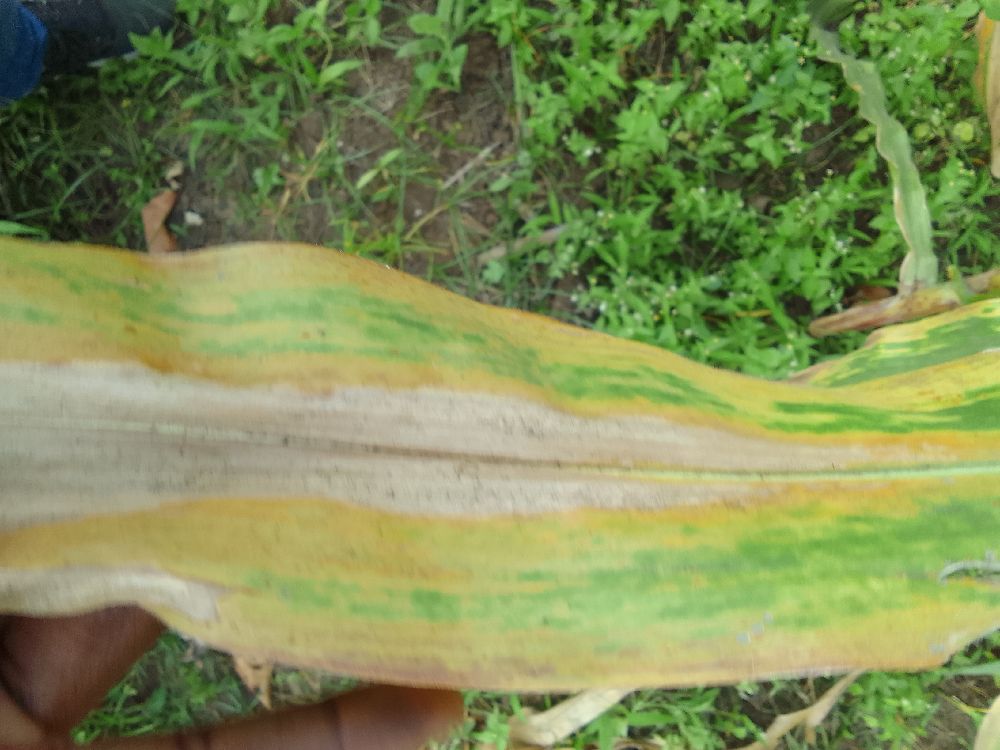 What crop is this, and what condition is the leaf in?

maize, maize lethal necrosis
